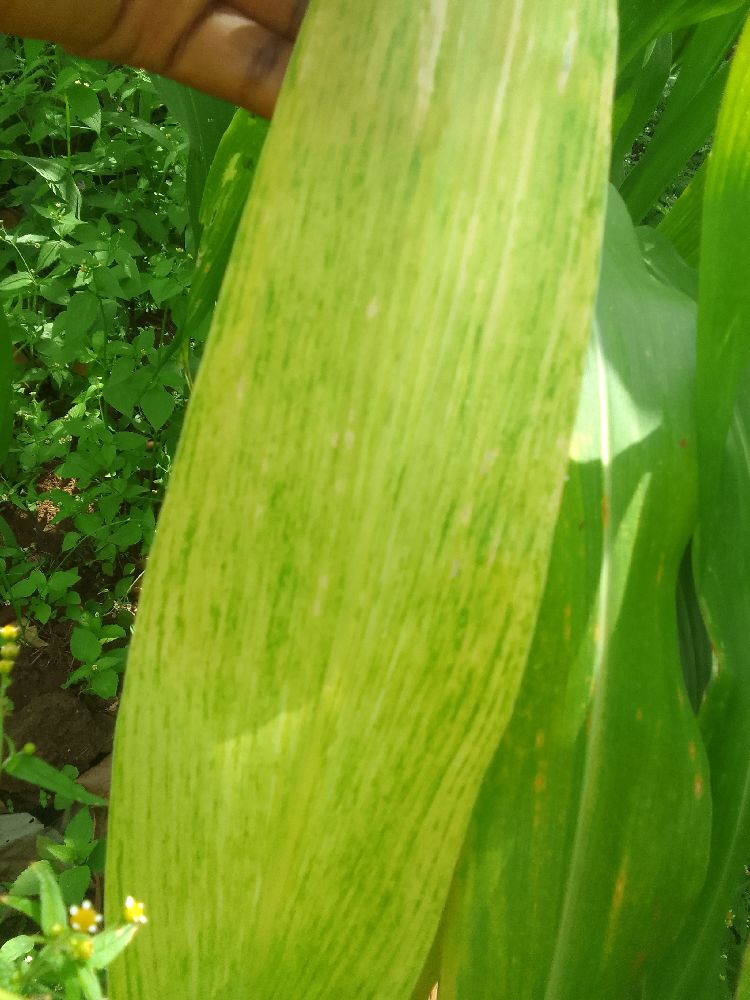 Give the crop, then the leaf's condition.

maize, maize lethal necrosis
